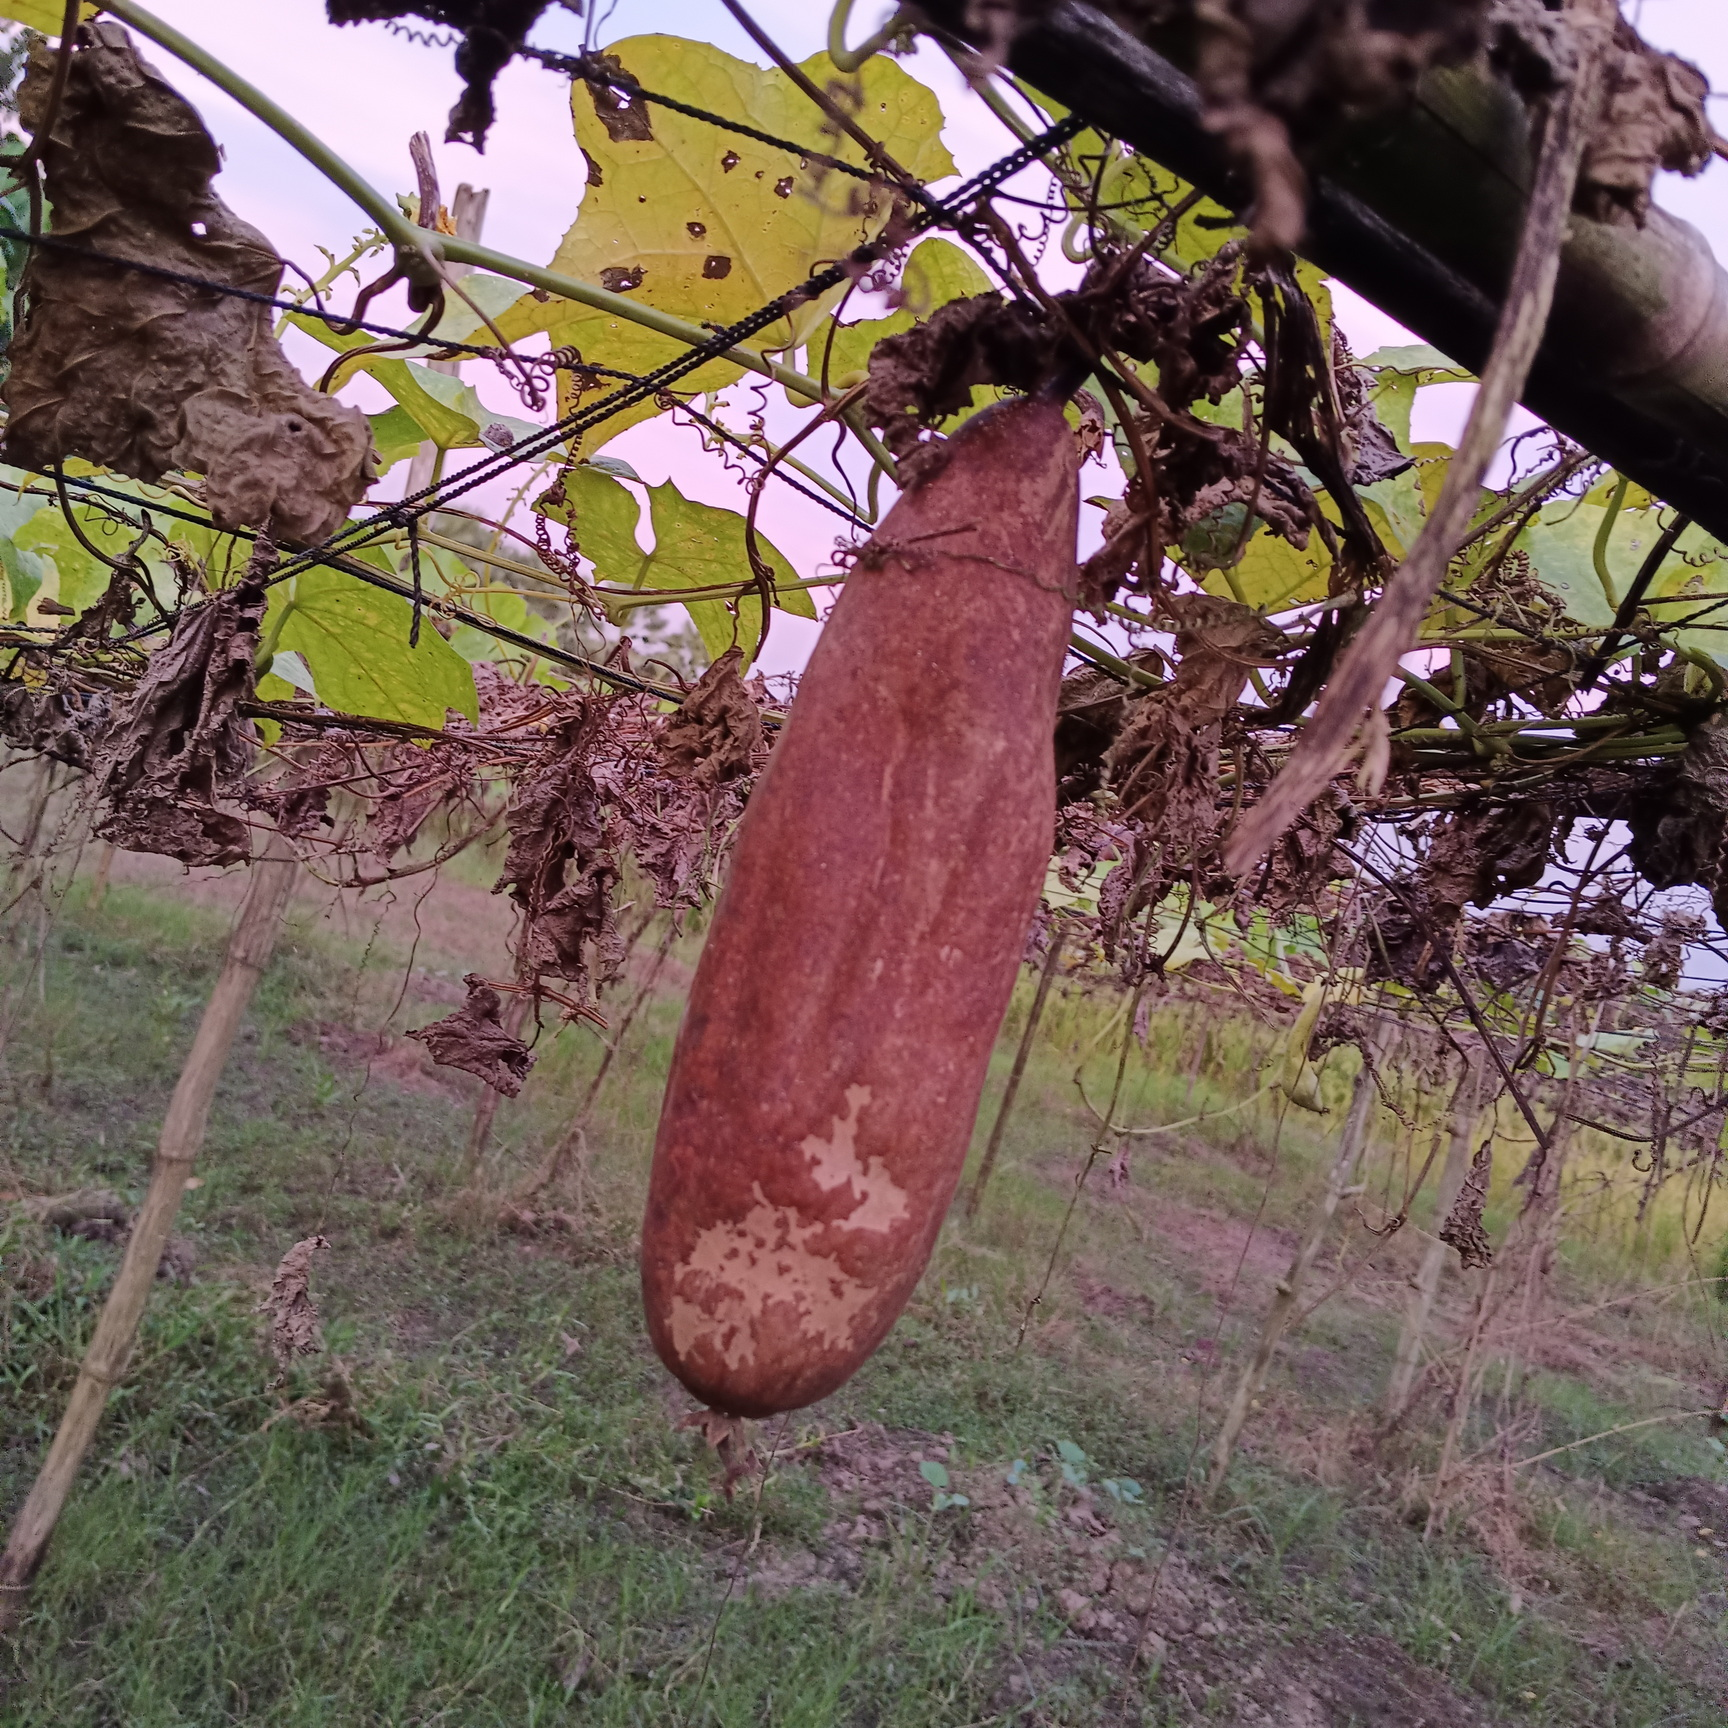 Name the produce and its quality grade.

luffa, faulty
